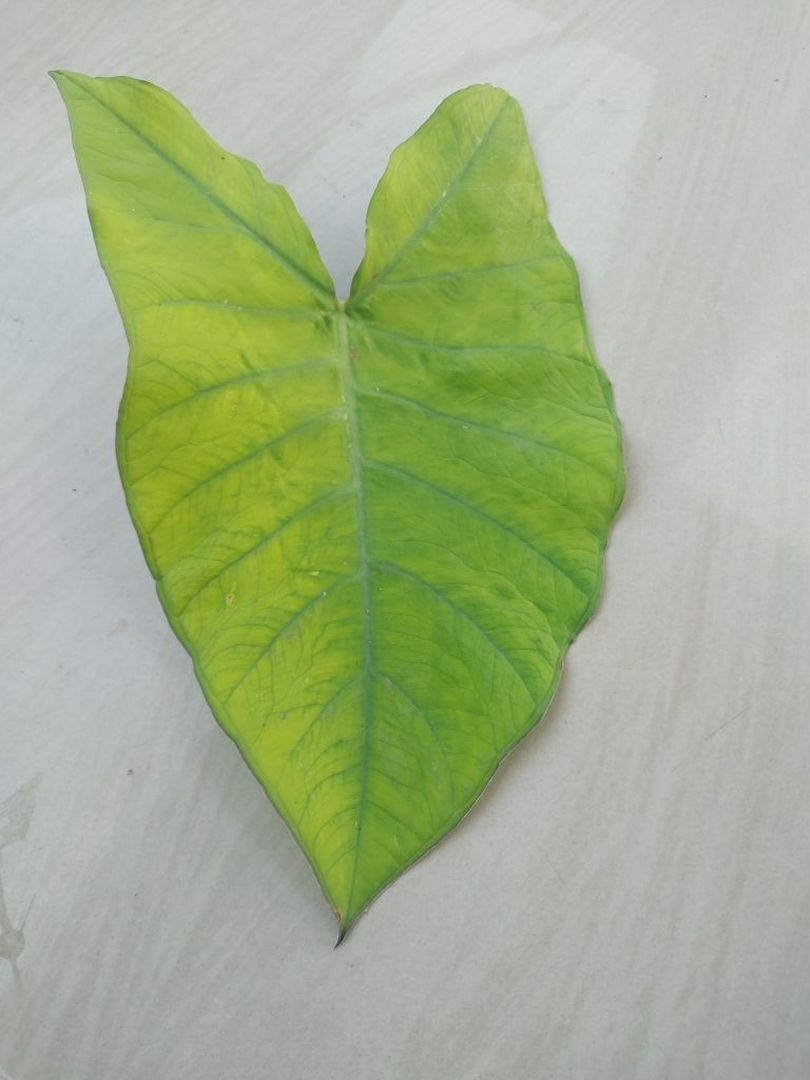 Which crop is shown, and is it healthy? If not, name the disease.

taro, mosaic
